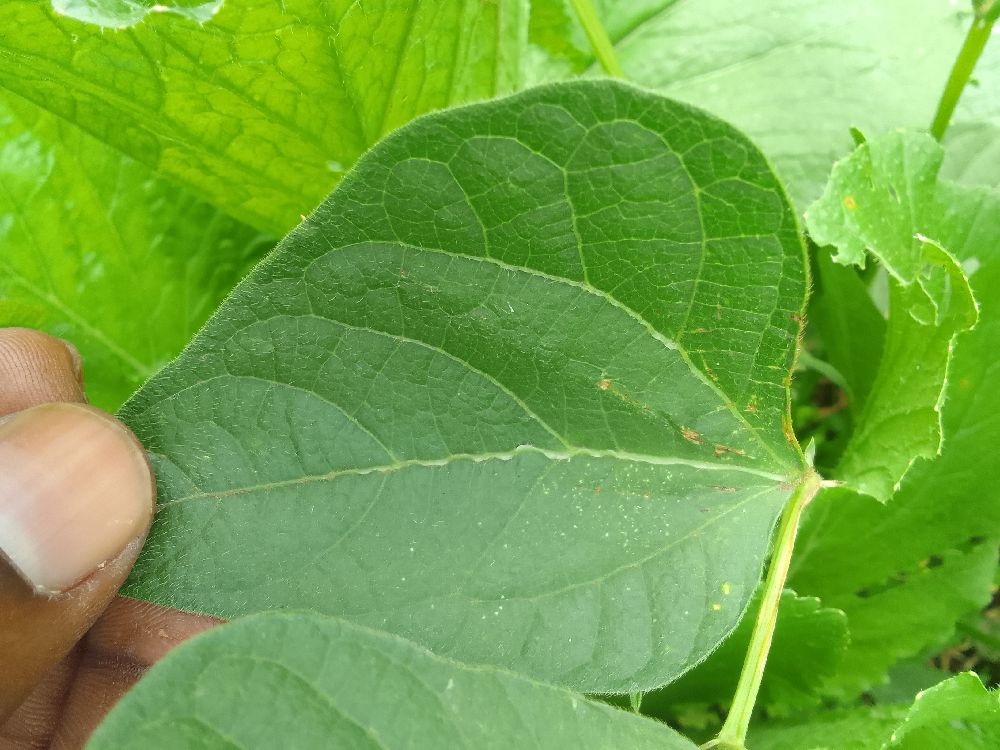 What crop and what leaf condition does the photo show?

common bean, healthy
